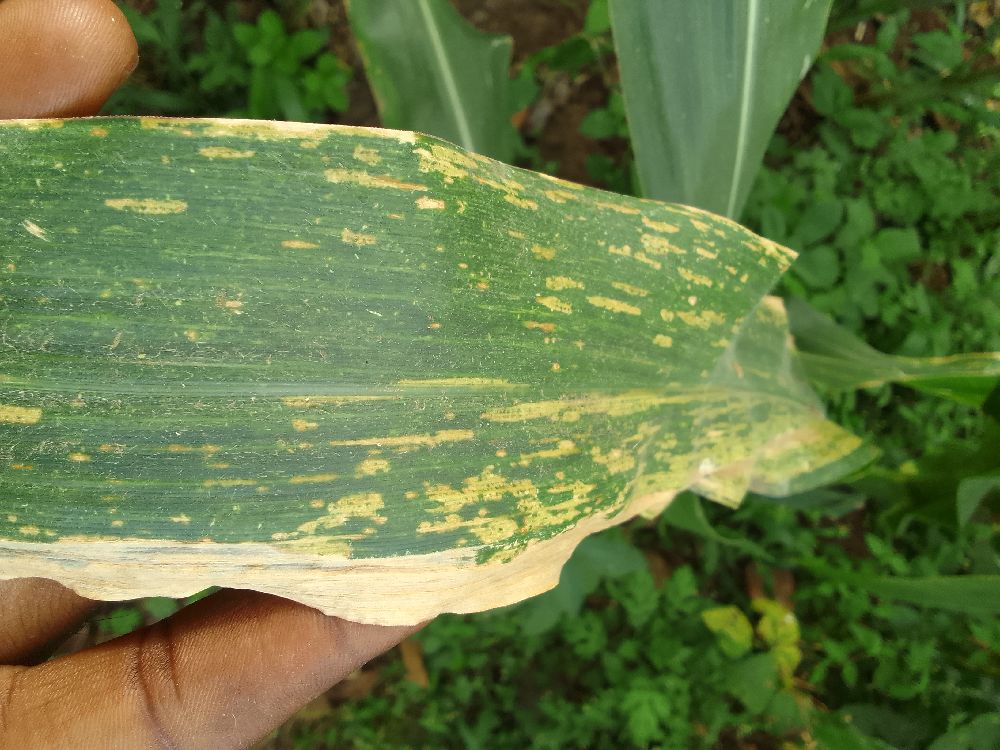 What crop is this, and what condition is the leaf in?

maize, maize lethal necrosis
